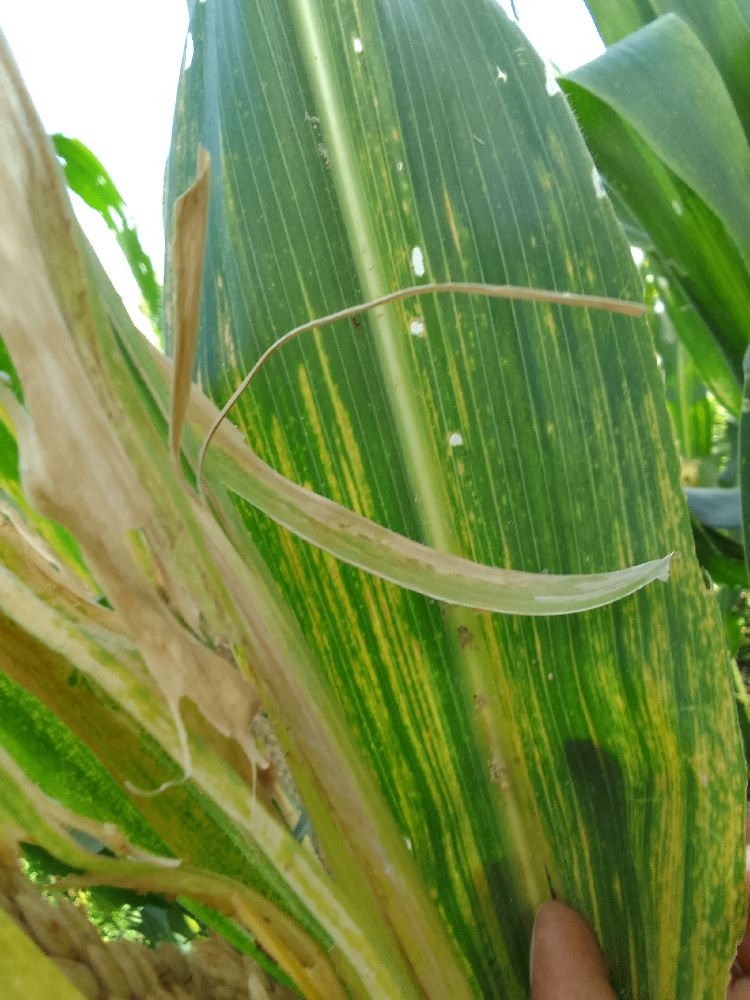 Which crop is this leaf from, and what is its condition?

maize, maize lethal necrosis
